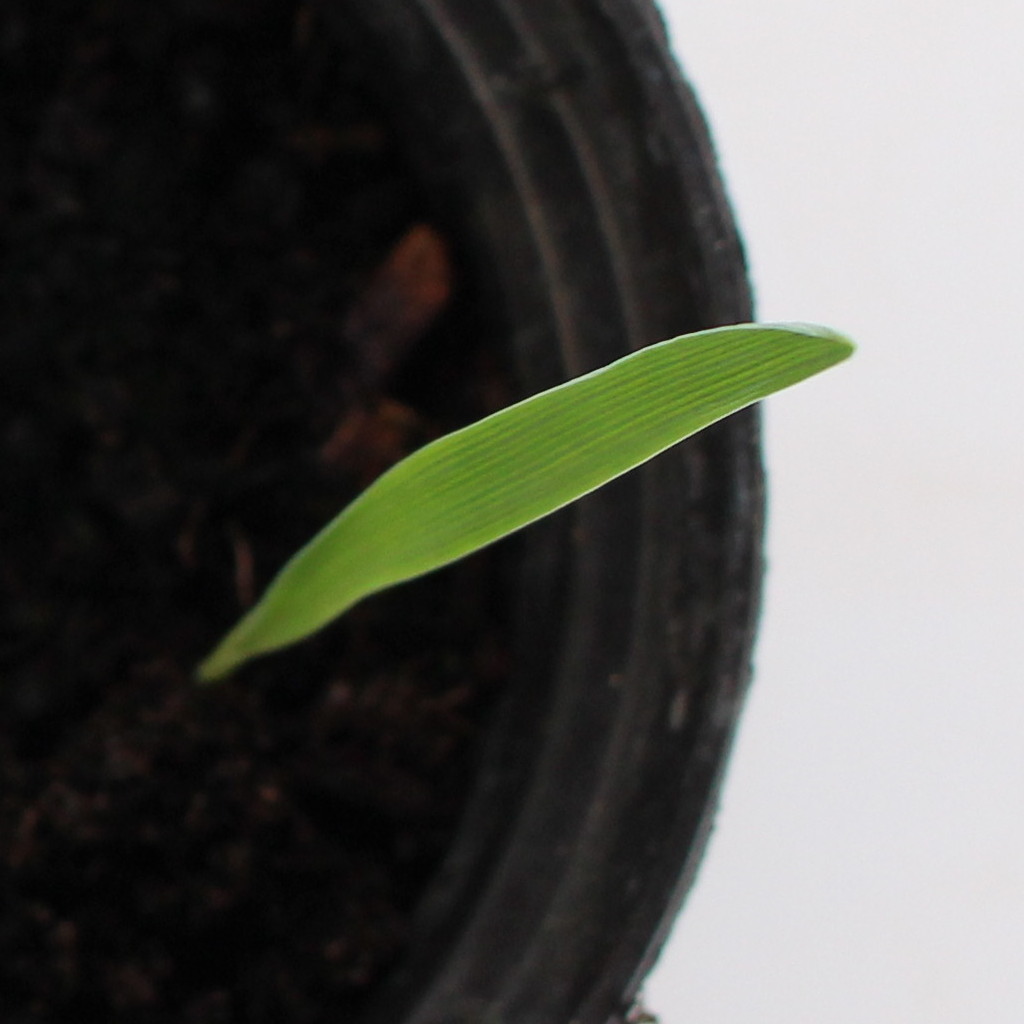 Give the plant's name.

Avena sterilis
